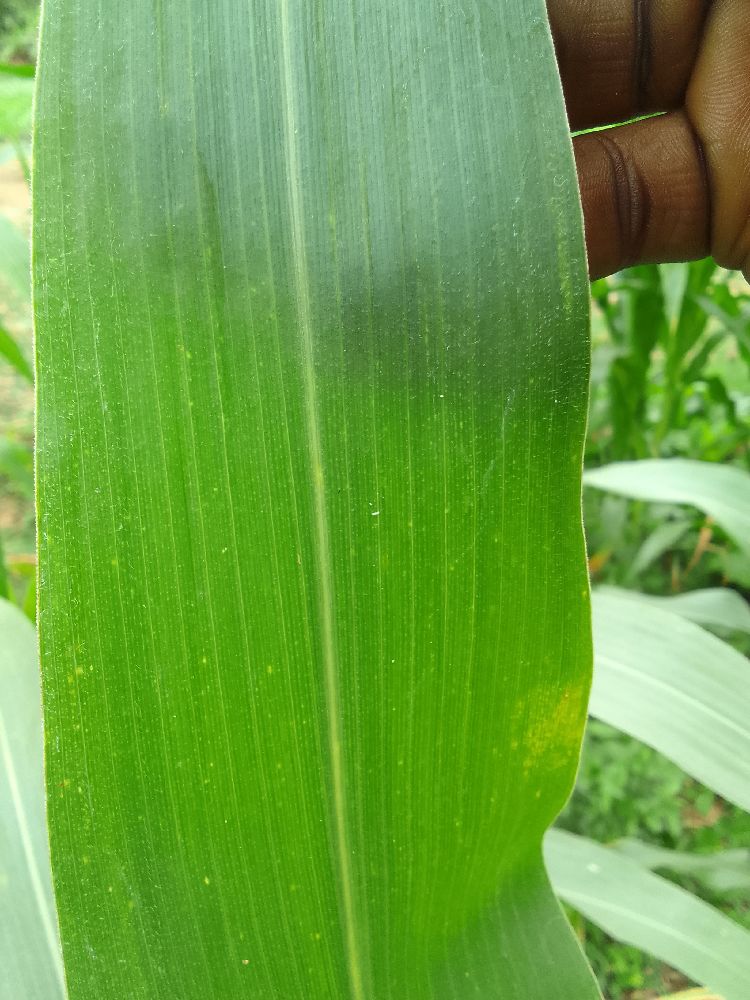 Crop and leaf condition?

maize, healthy
